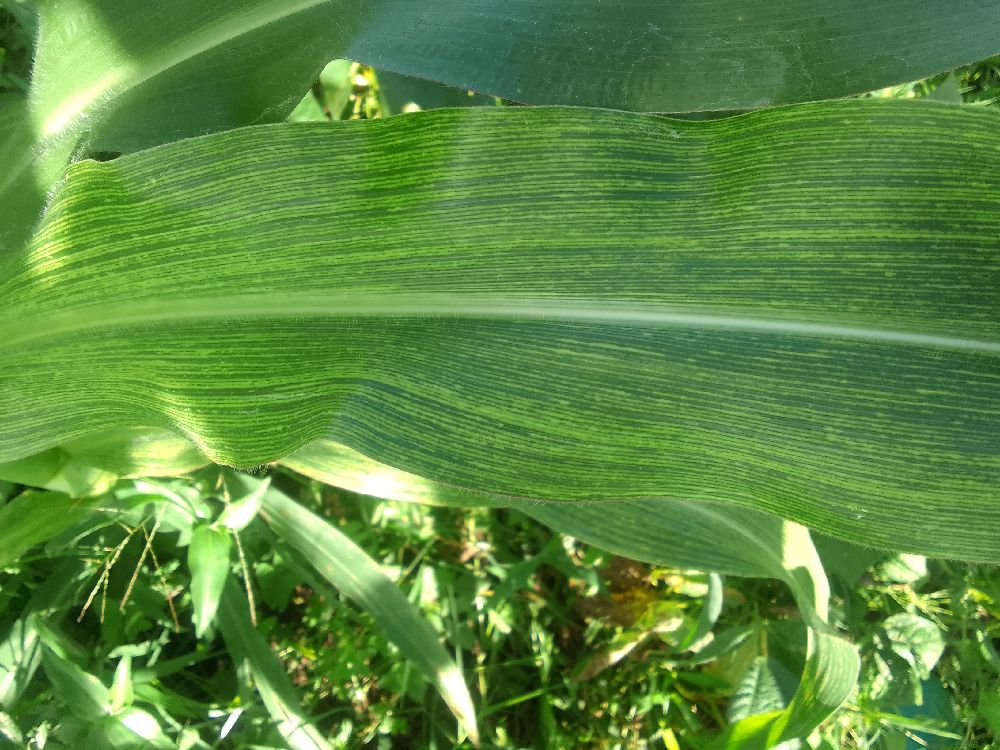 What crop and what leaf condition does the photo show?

maize, maize streak virus
